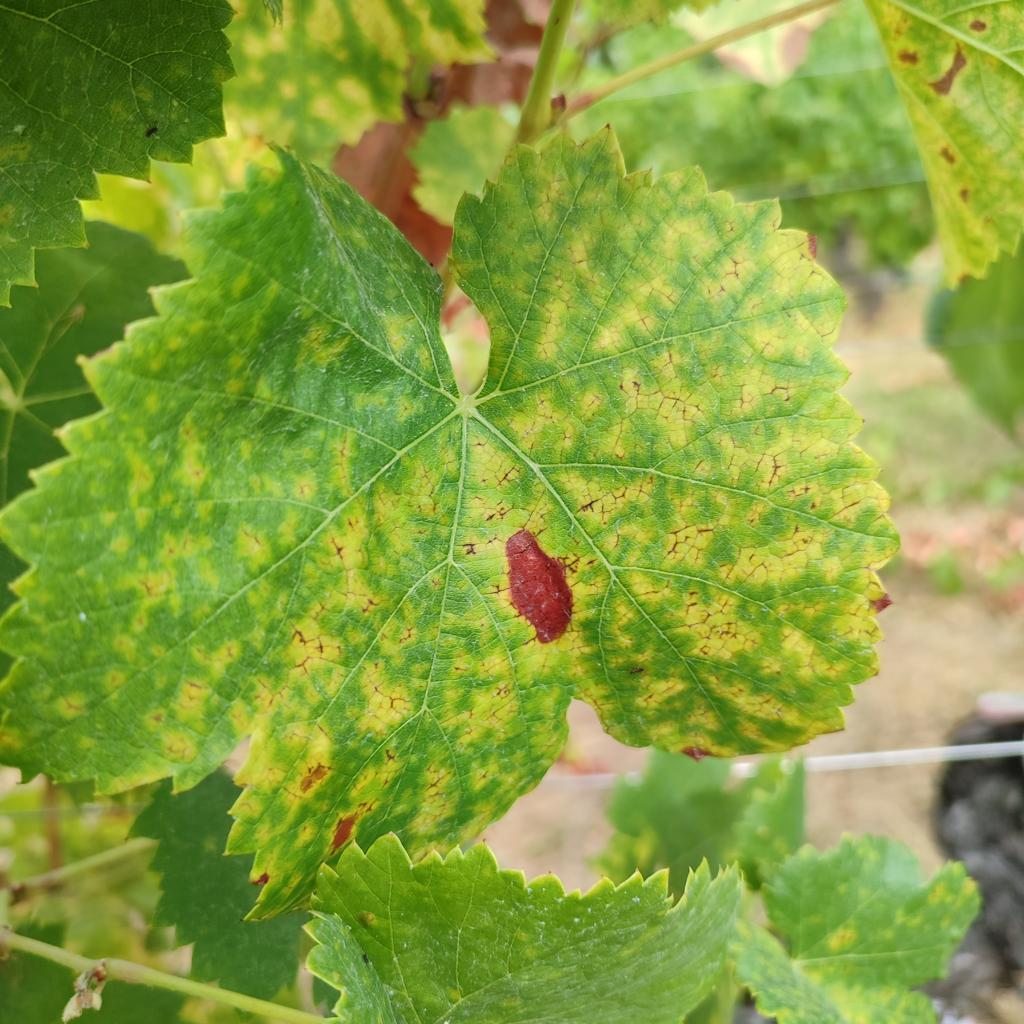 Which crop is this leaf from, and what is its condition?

grapevine, esca complex
